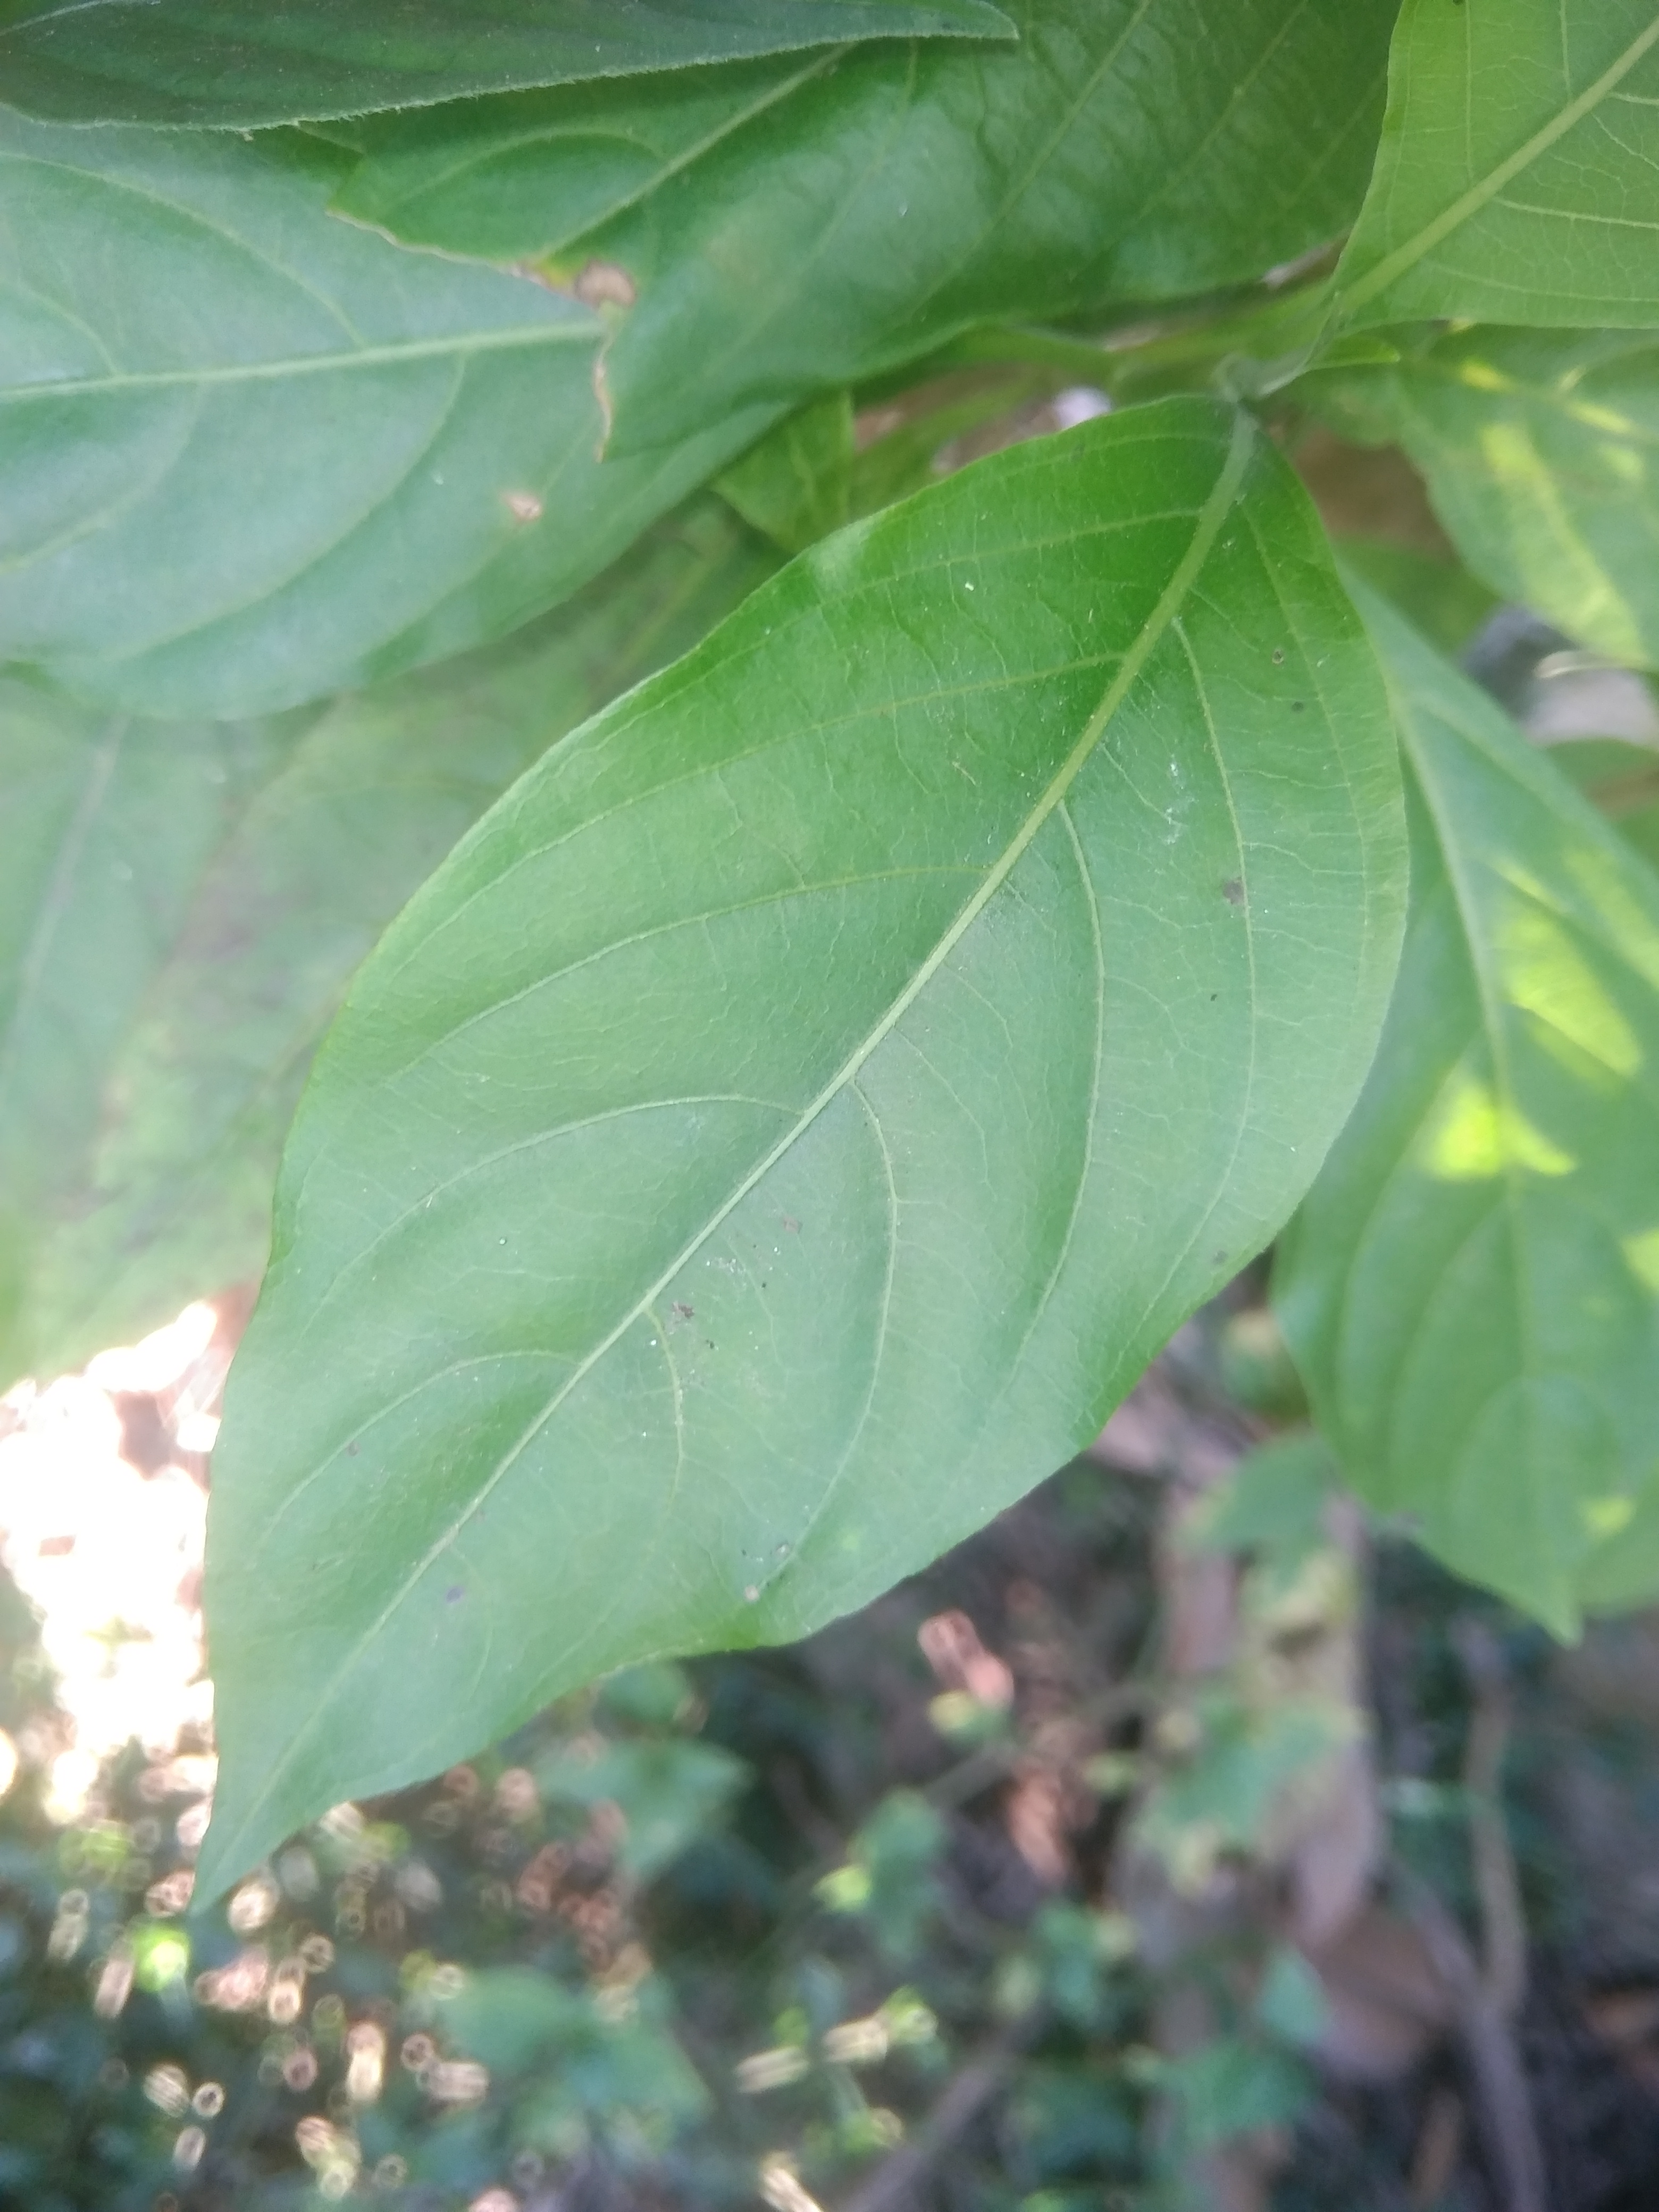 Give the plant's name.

vasaka
